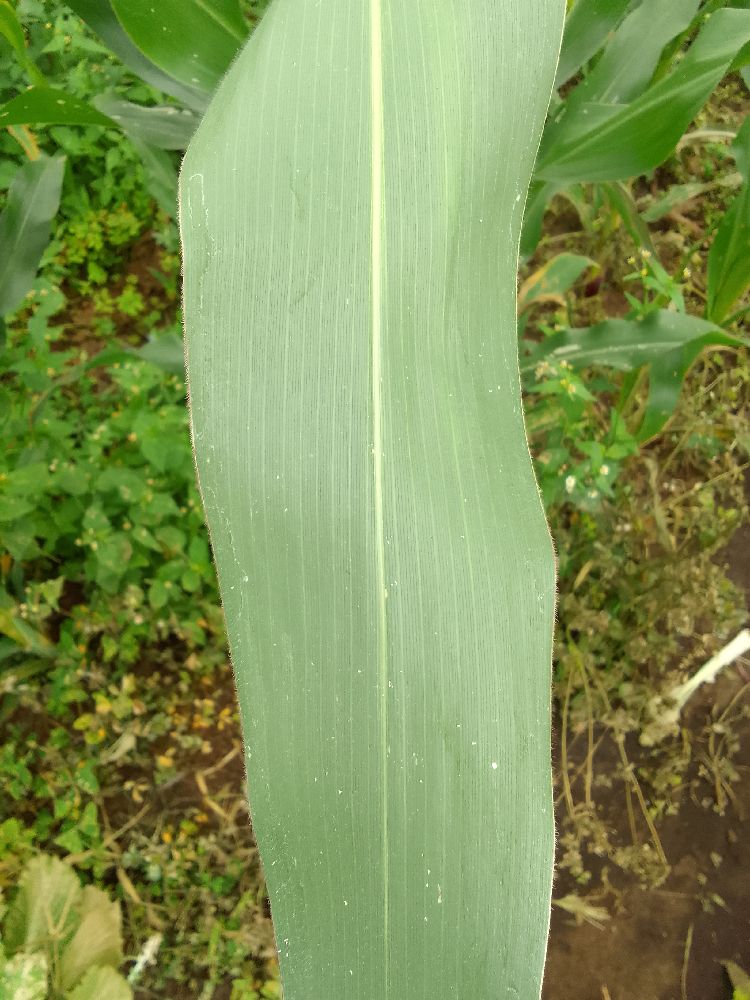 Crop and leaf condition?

maize, healthy
